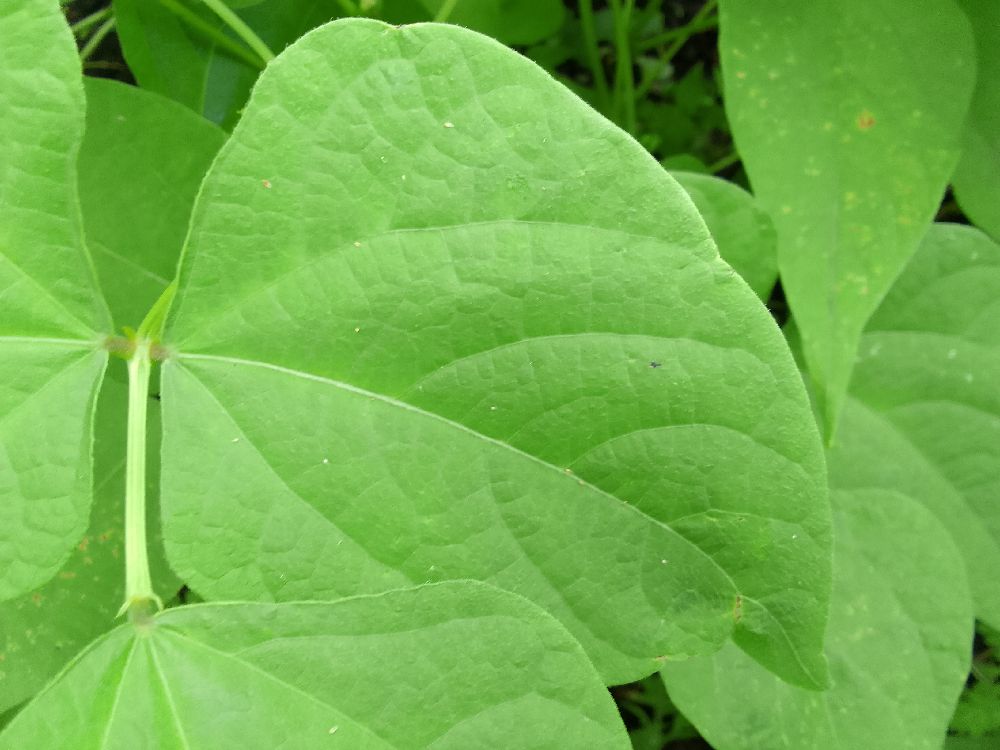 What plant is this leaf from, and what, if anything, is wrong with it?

common bean, healthy
